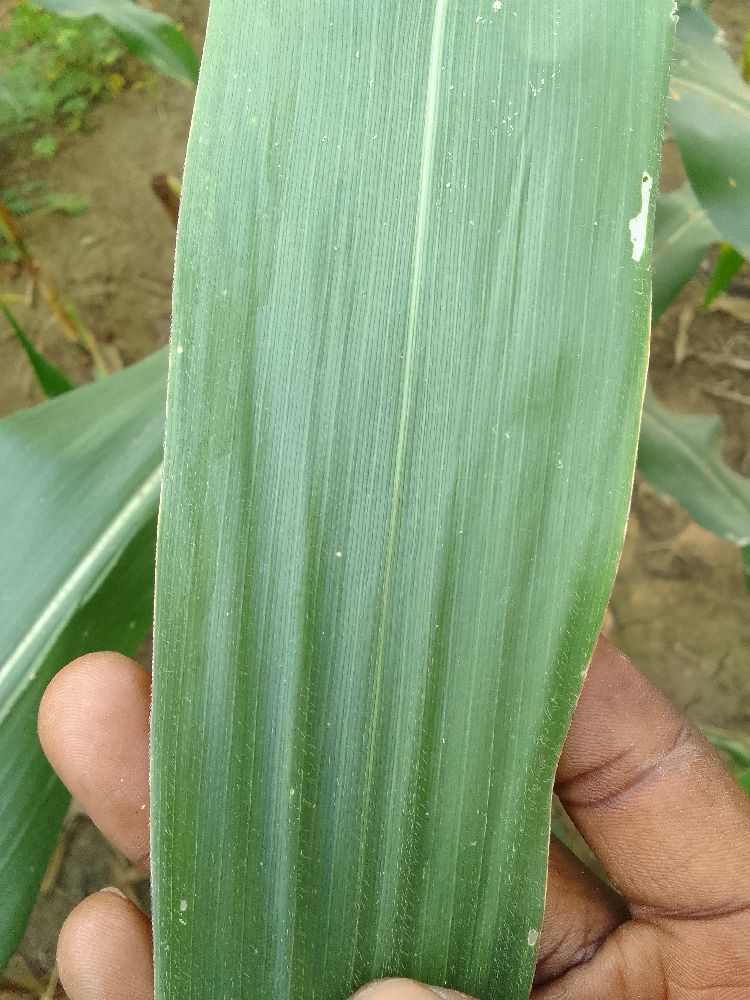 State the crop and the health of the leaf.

maize, healthy
